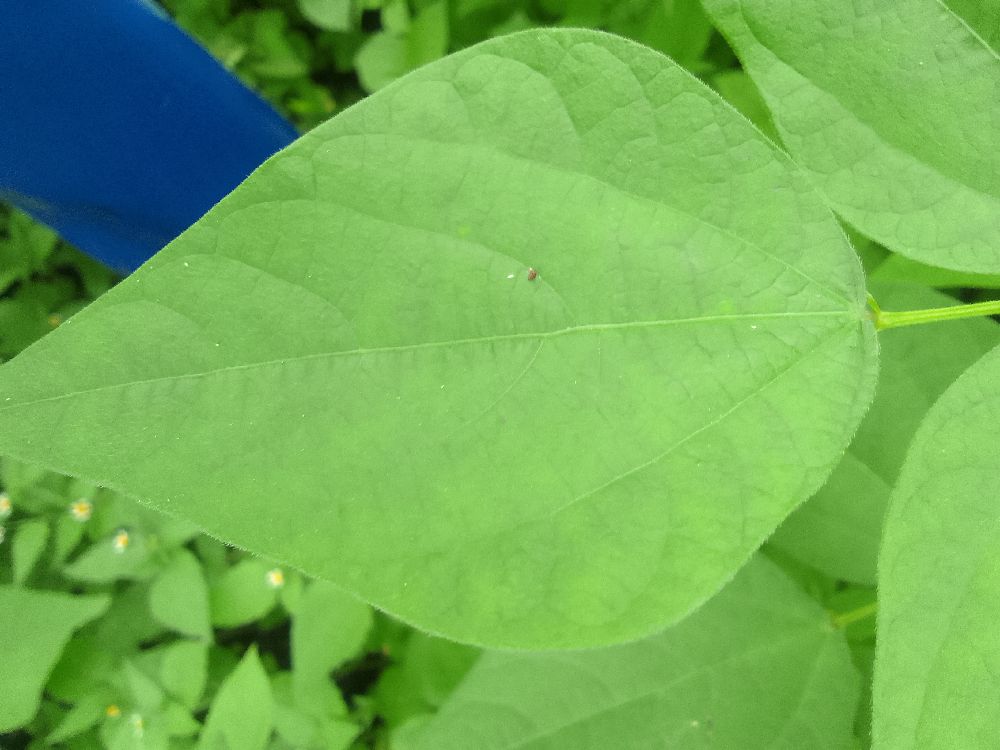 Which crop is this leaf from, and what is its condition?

common bean, healthy
